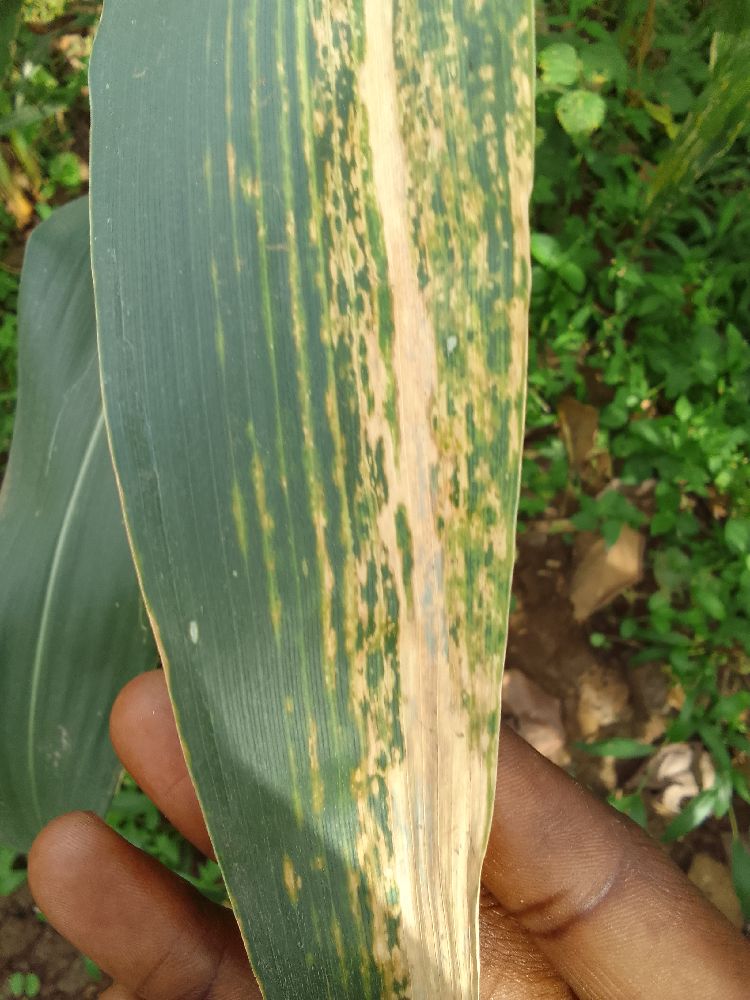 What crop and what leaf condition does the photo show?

maize, maize lethal necrosis
